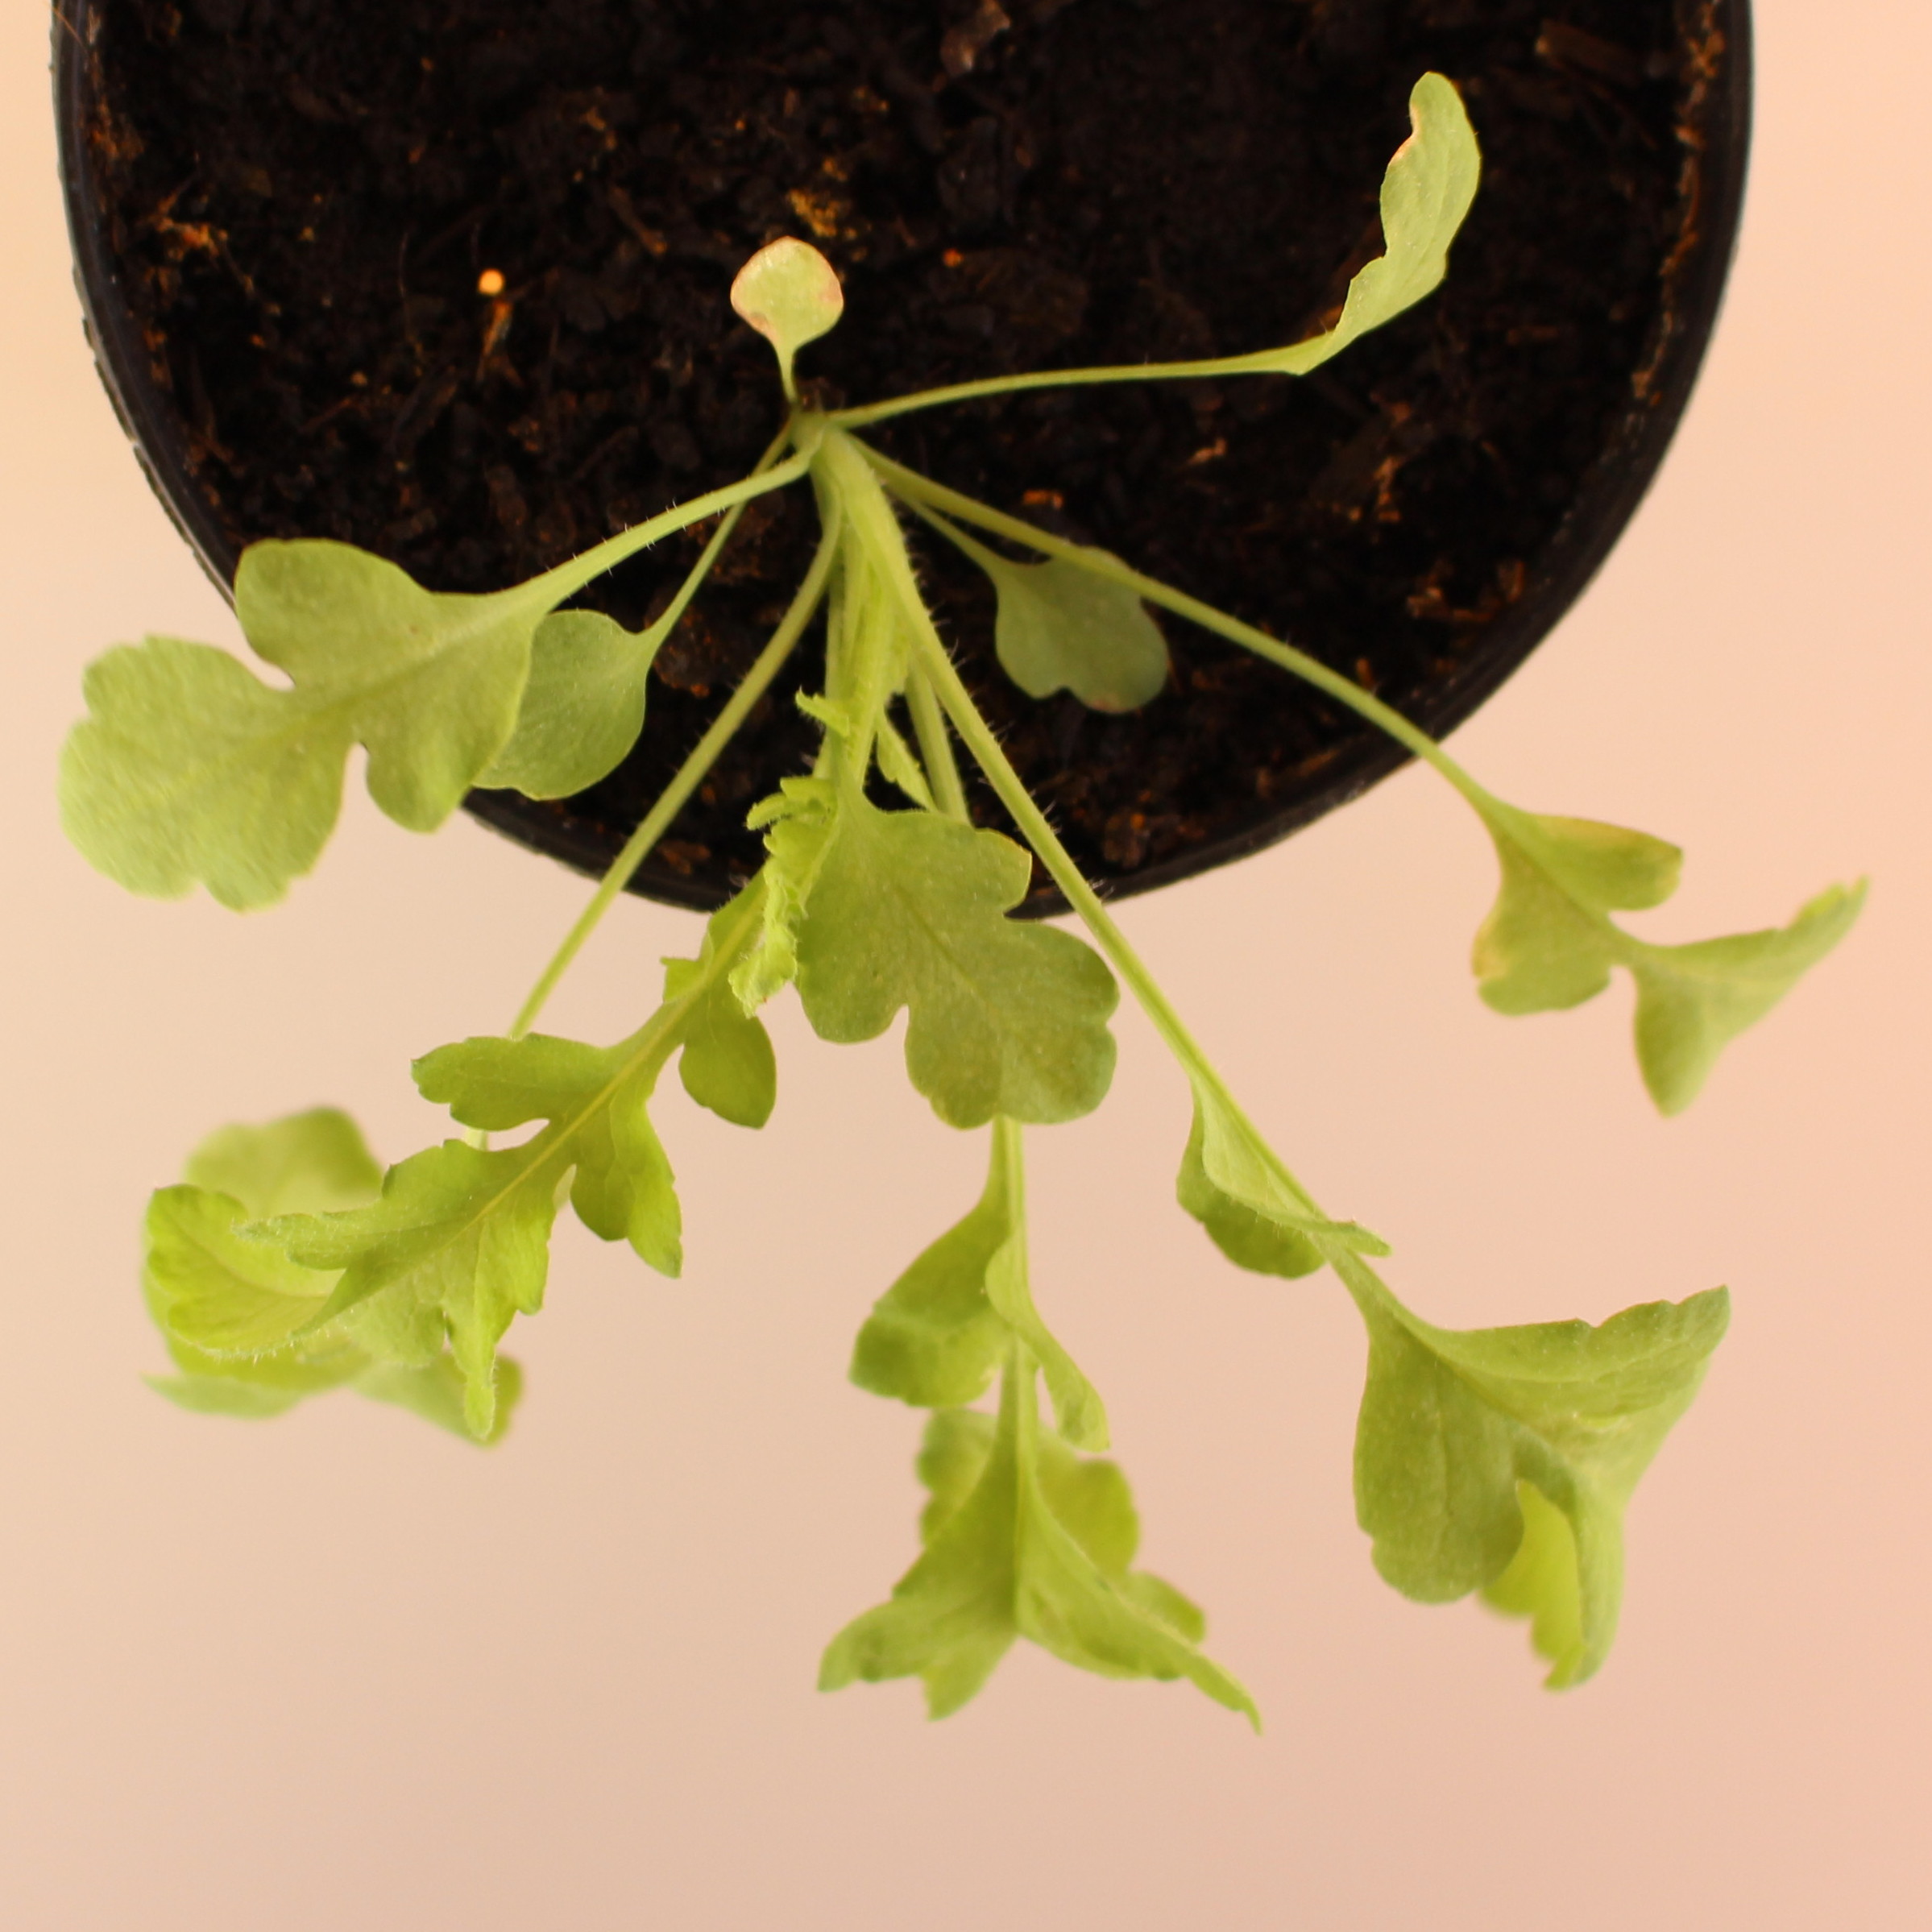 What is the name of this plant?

Papaver rhoeas
